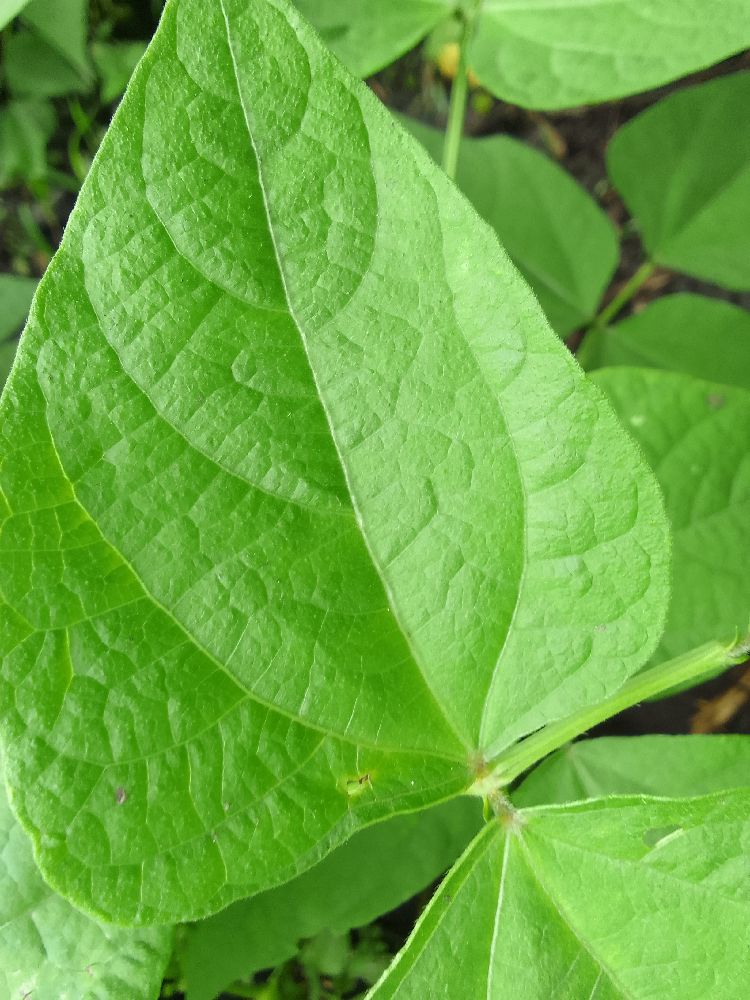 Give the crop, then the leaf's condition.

common bean, healthy
